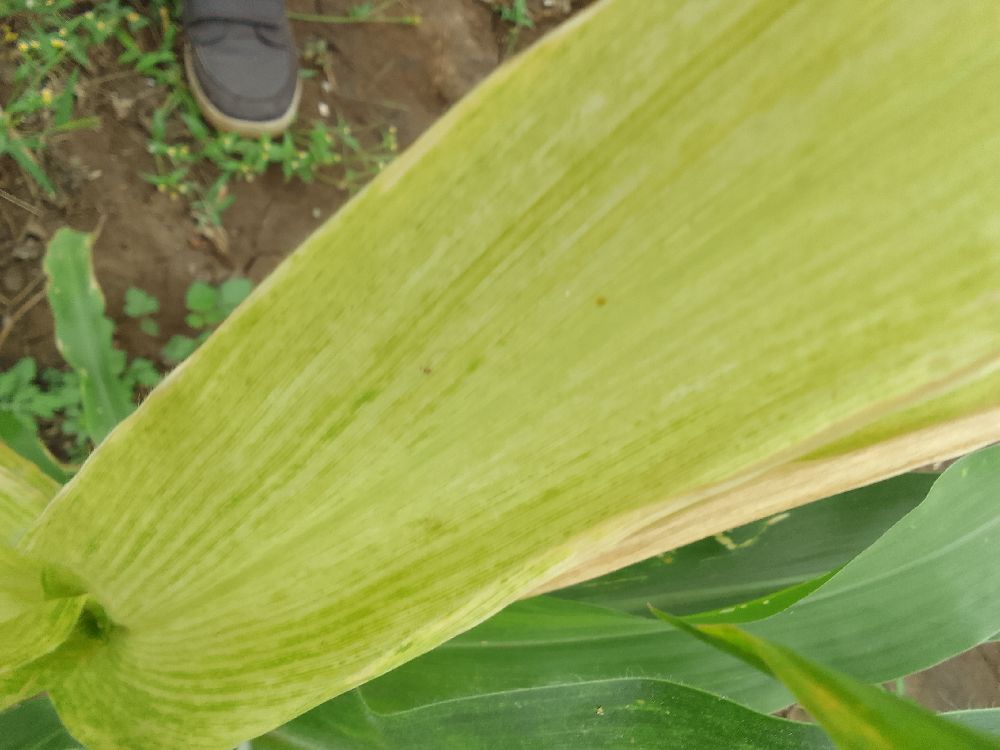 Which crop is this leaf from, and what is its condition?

maize, maize lethal necrosis
